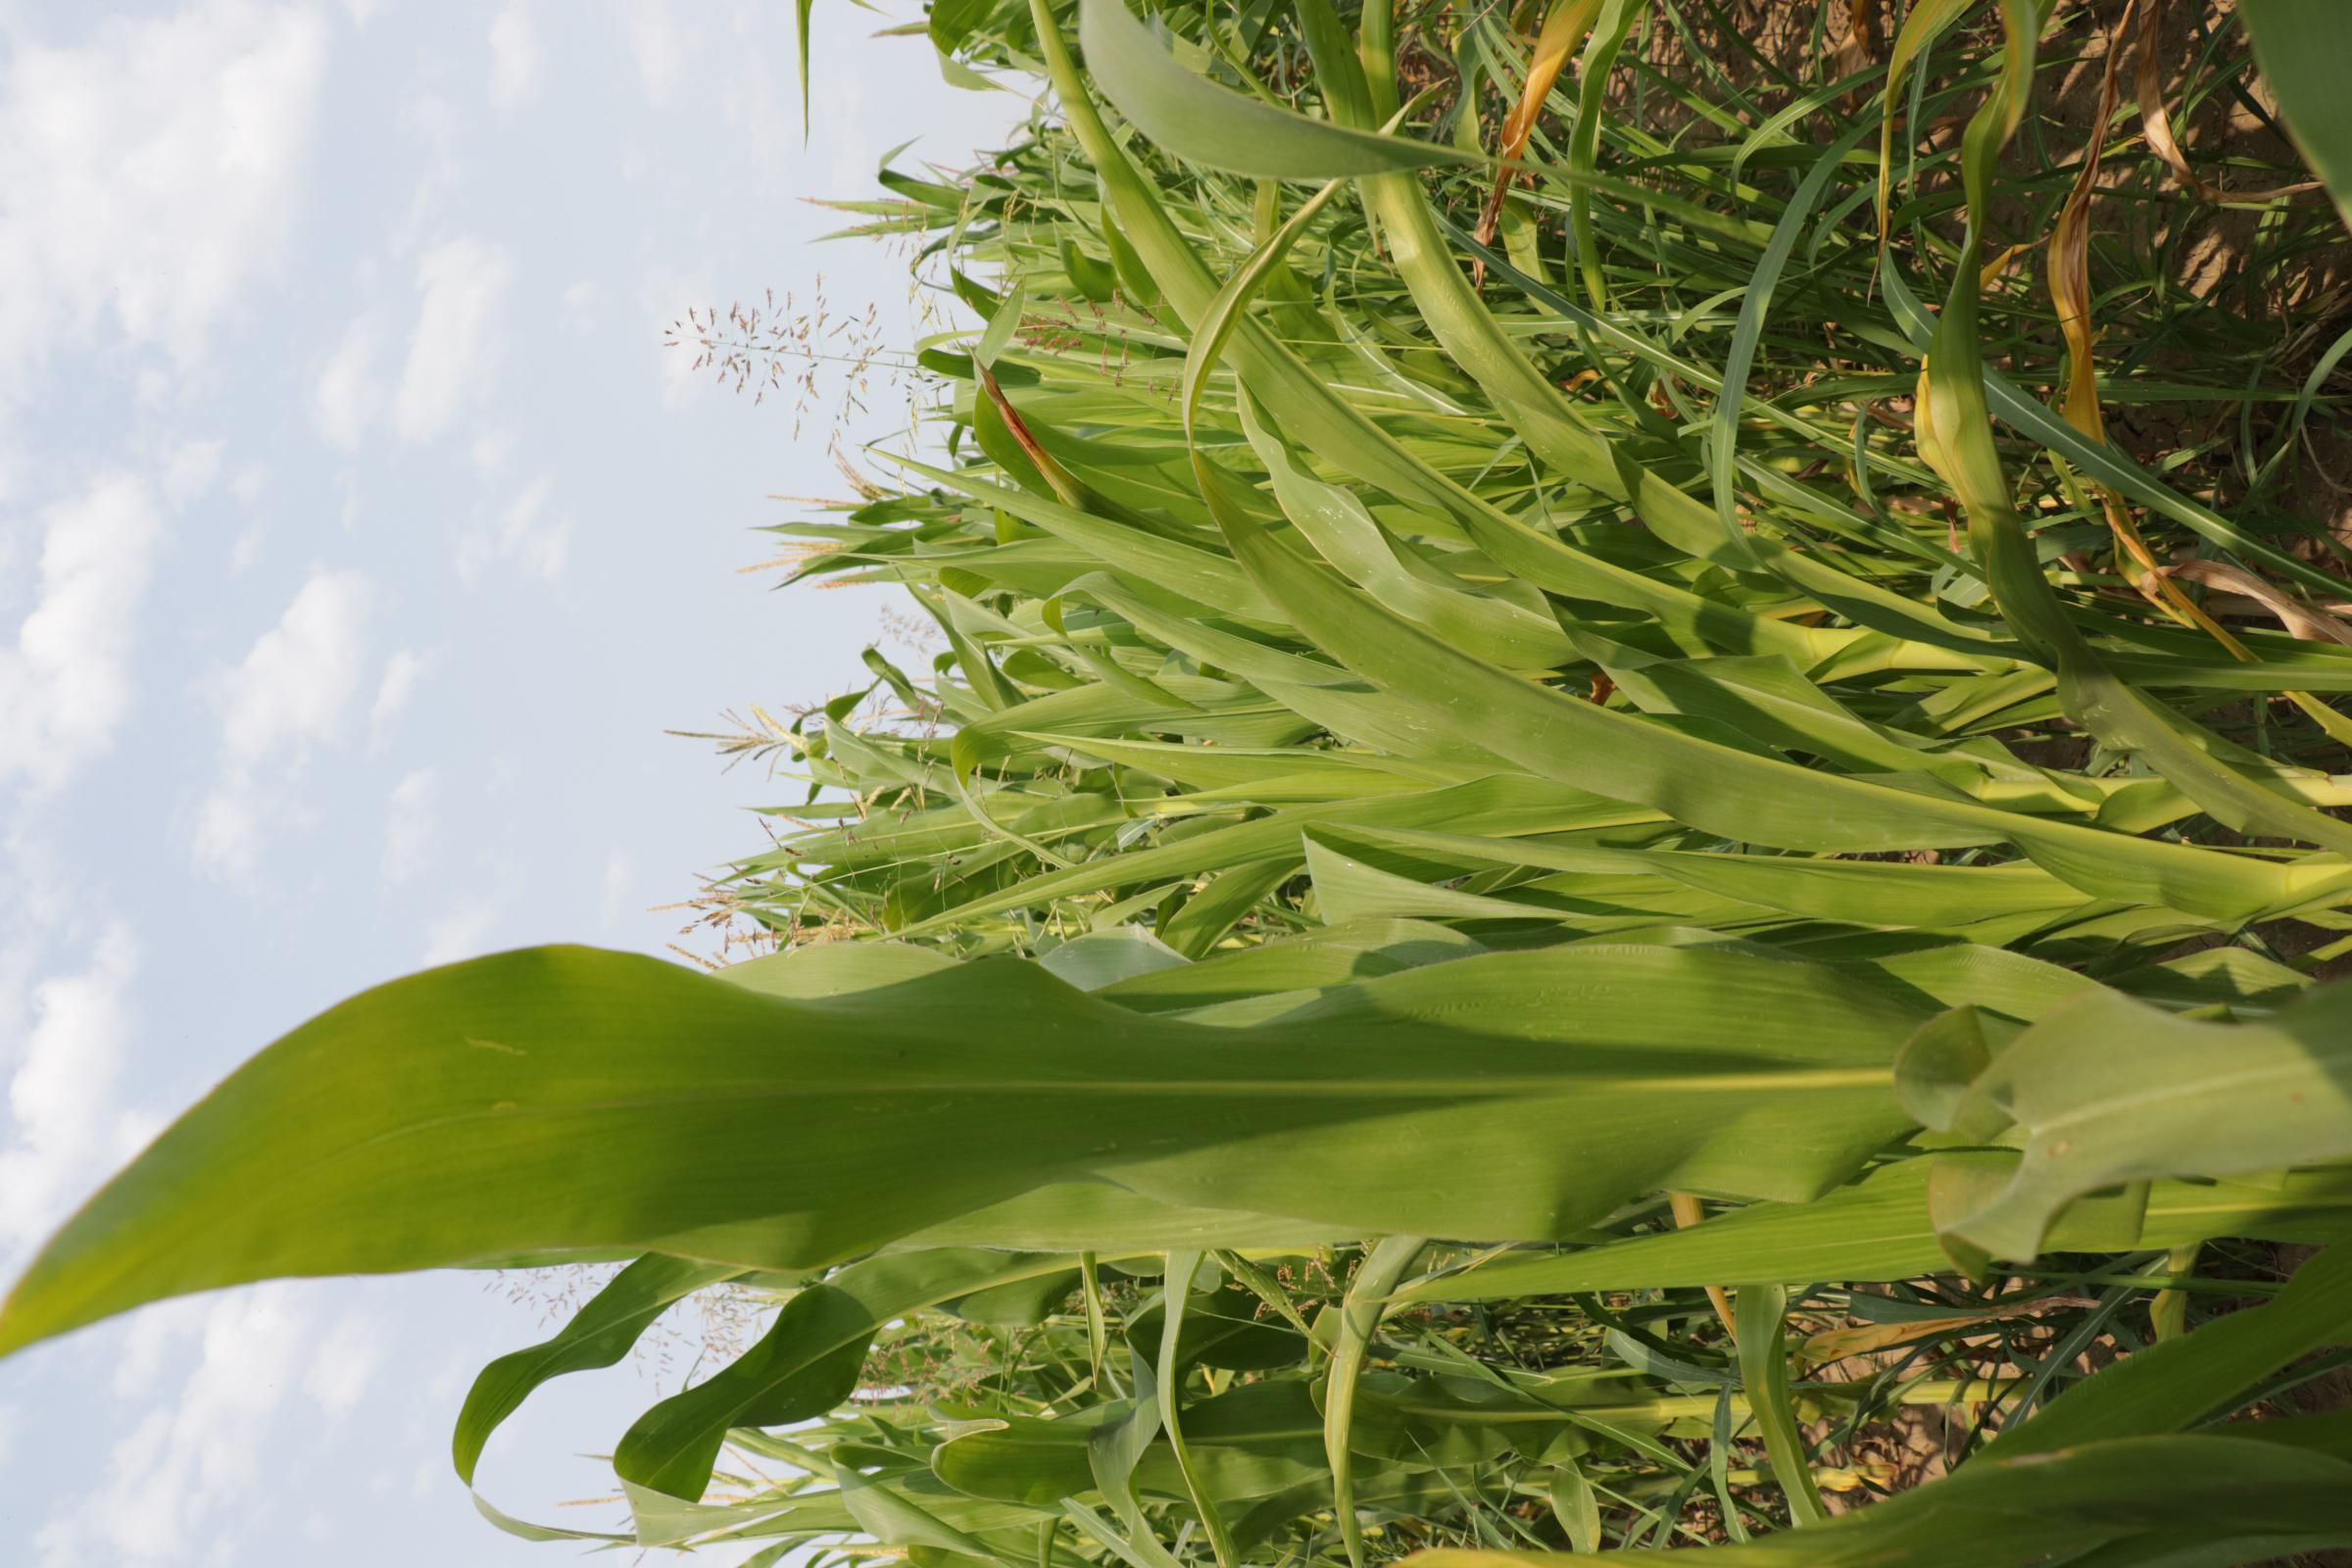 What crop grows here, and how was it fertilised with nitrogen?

maize, full nitrogen fertilisation
